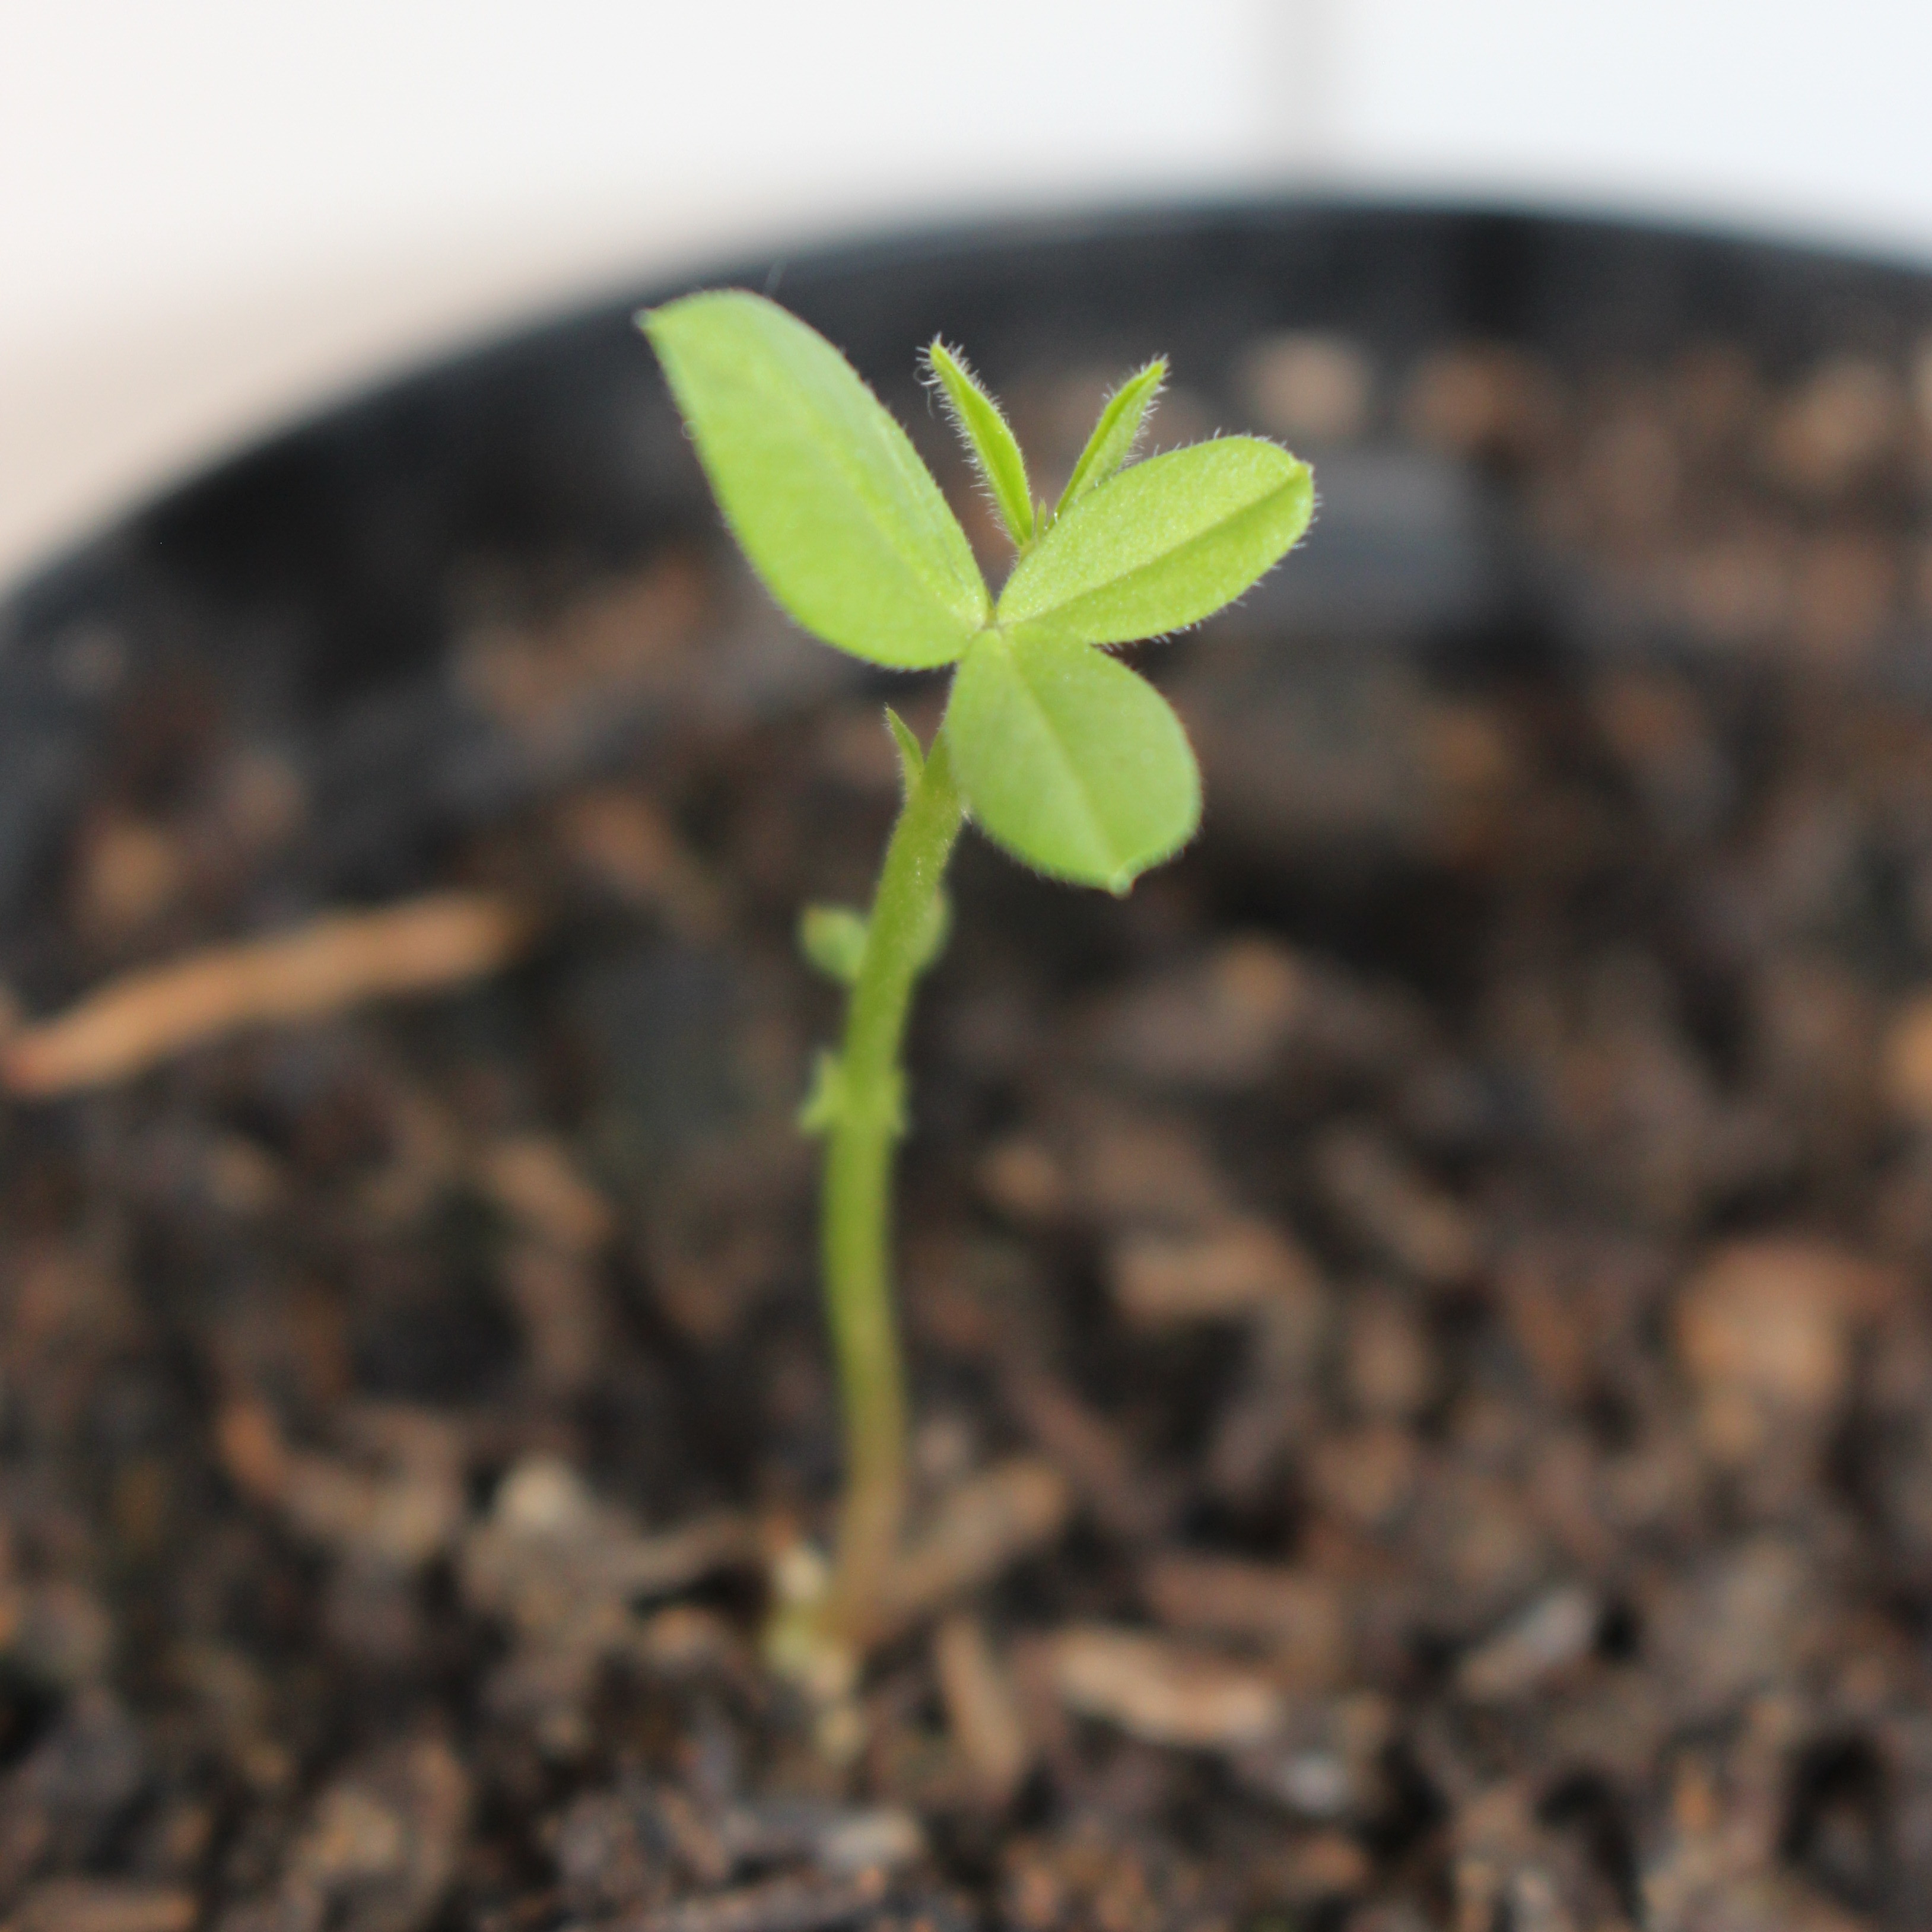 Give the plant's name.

Vicia sativa
